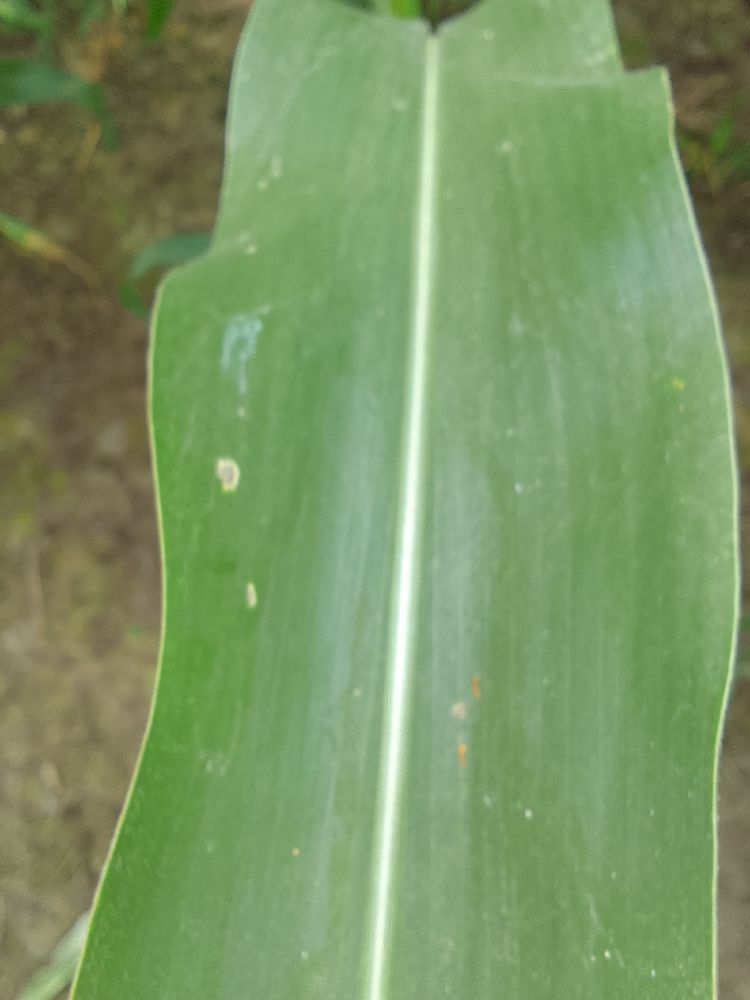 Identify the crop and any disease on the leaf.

maize, healthy
